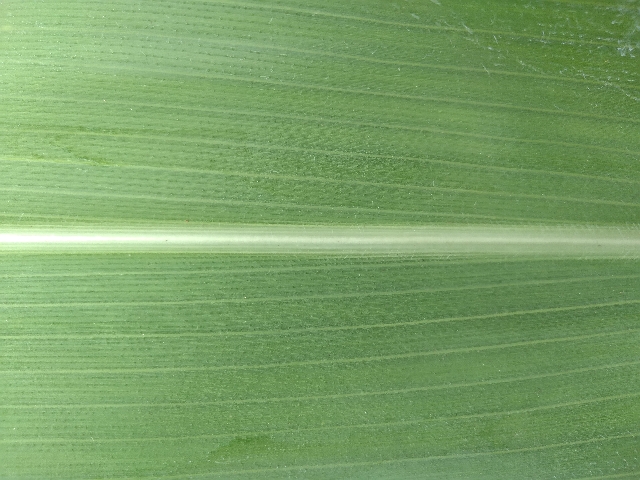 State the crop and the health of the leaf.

maize, healthy
